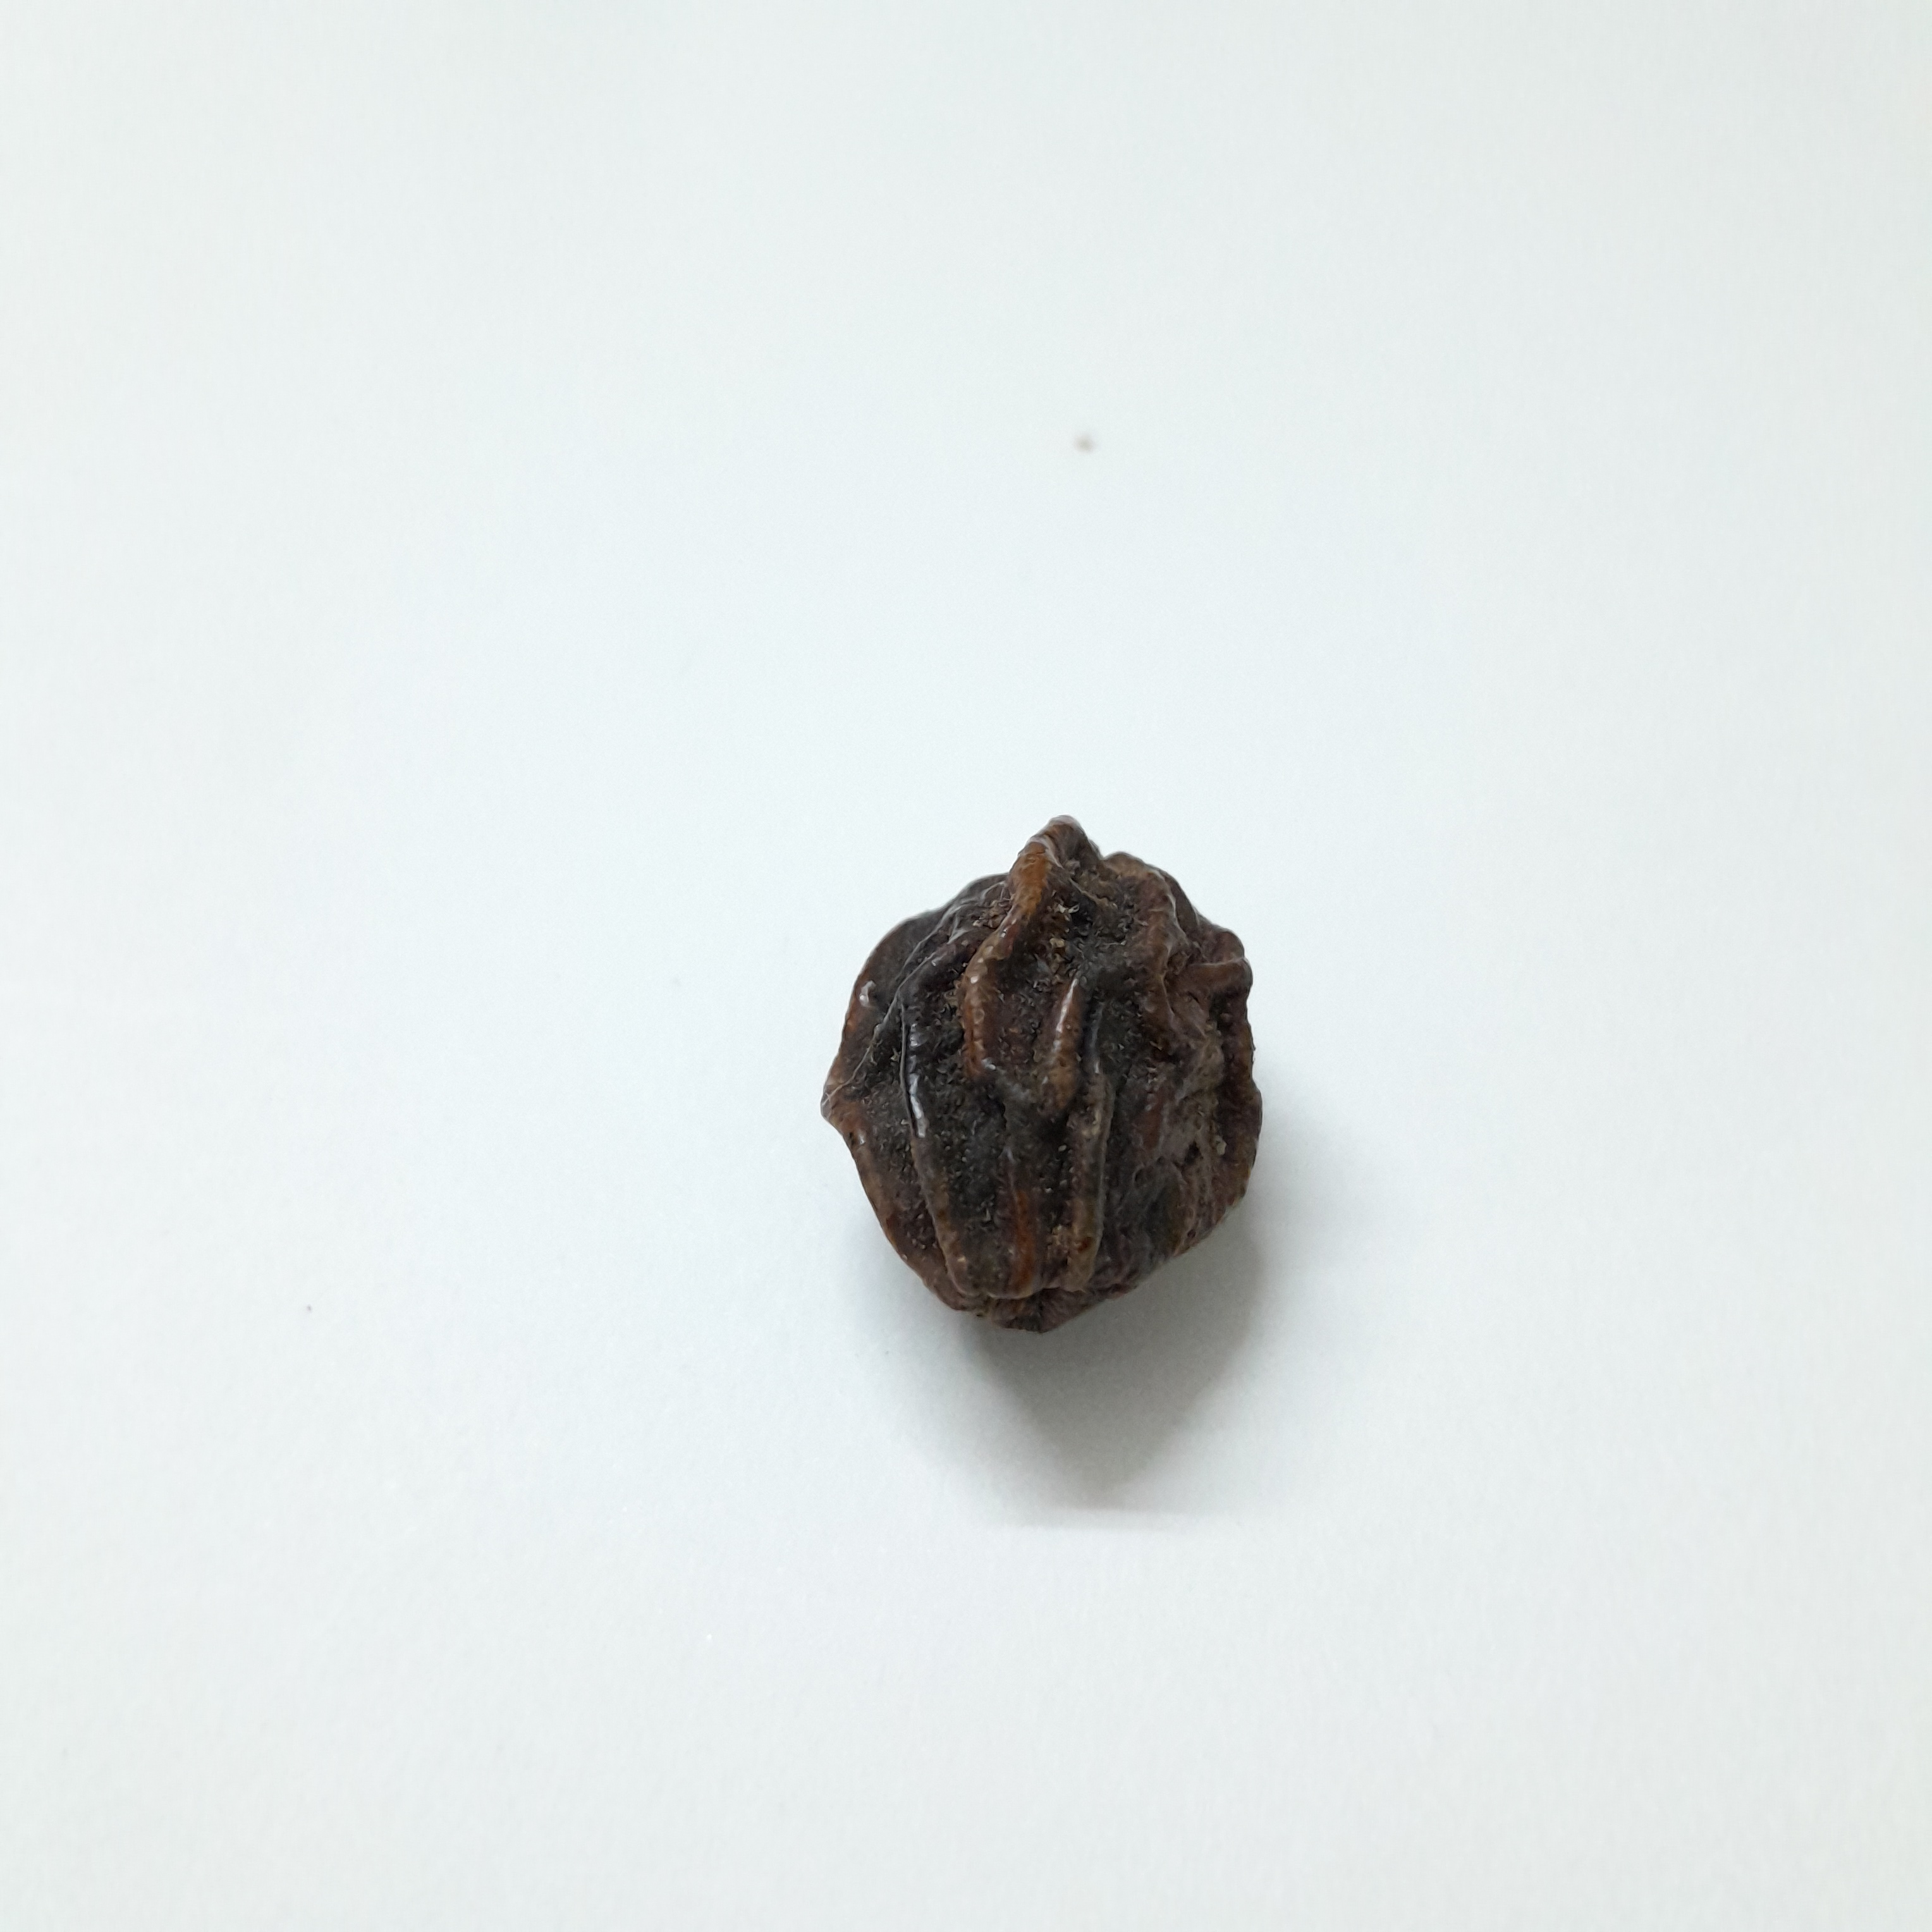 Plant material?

kadukharik
